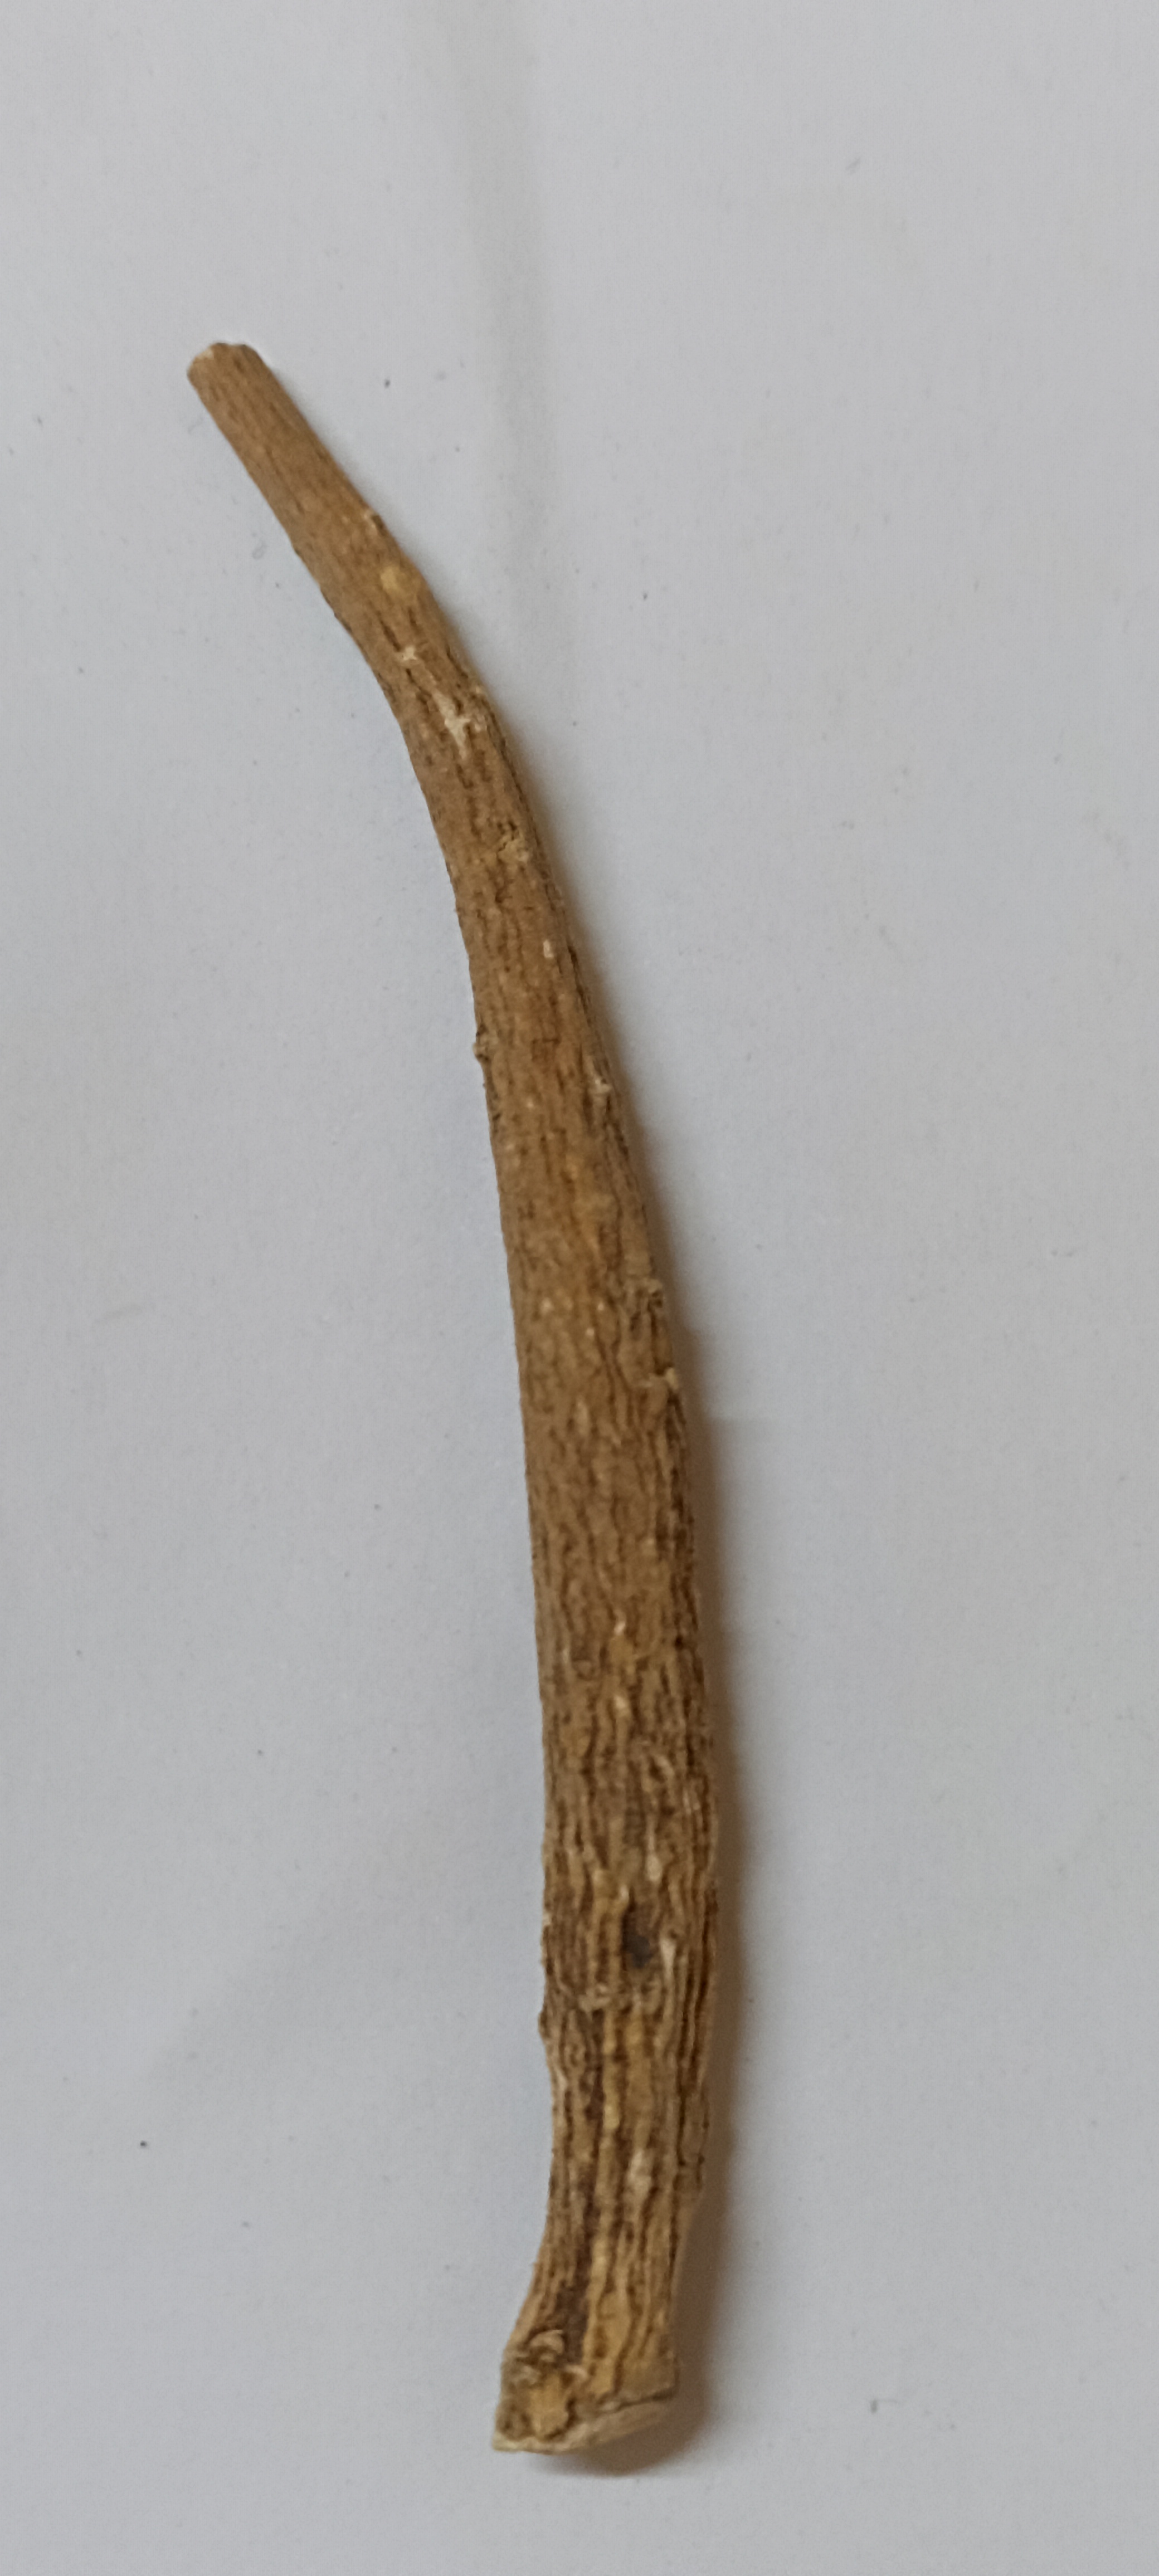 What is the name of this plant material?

ashwagandha
